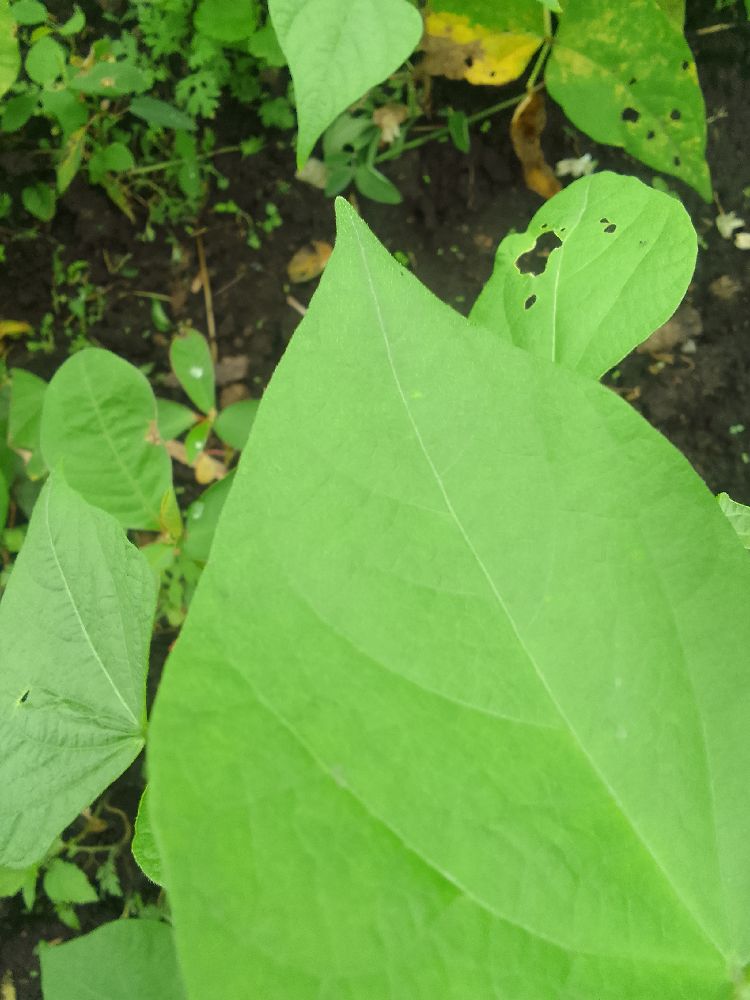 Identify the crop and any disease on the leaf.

common bean, healthy
